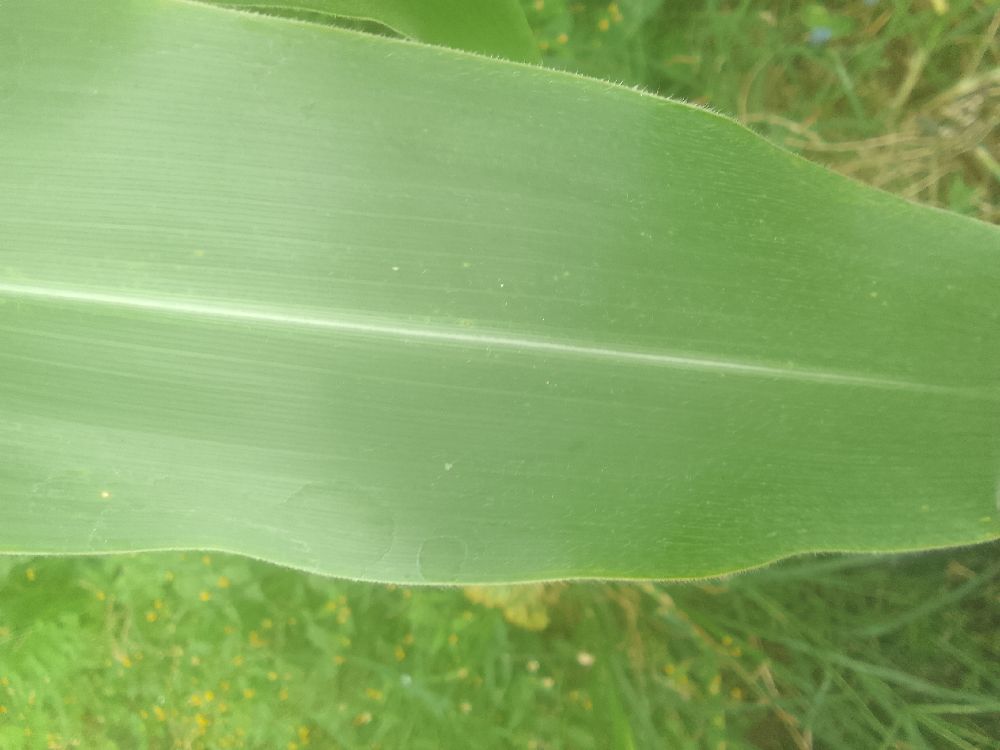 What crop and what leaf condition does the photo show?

maize, healthy
